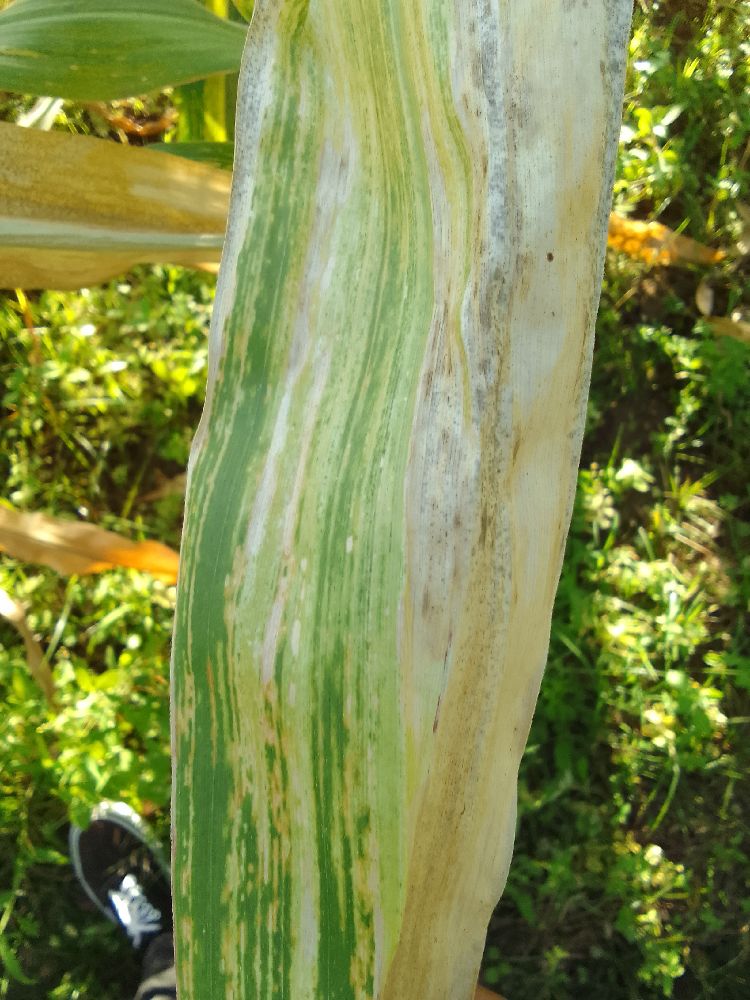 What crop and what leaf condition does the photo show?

maize, maize lethal necrosis
